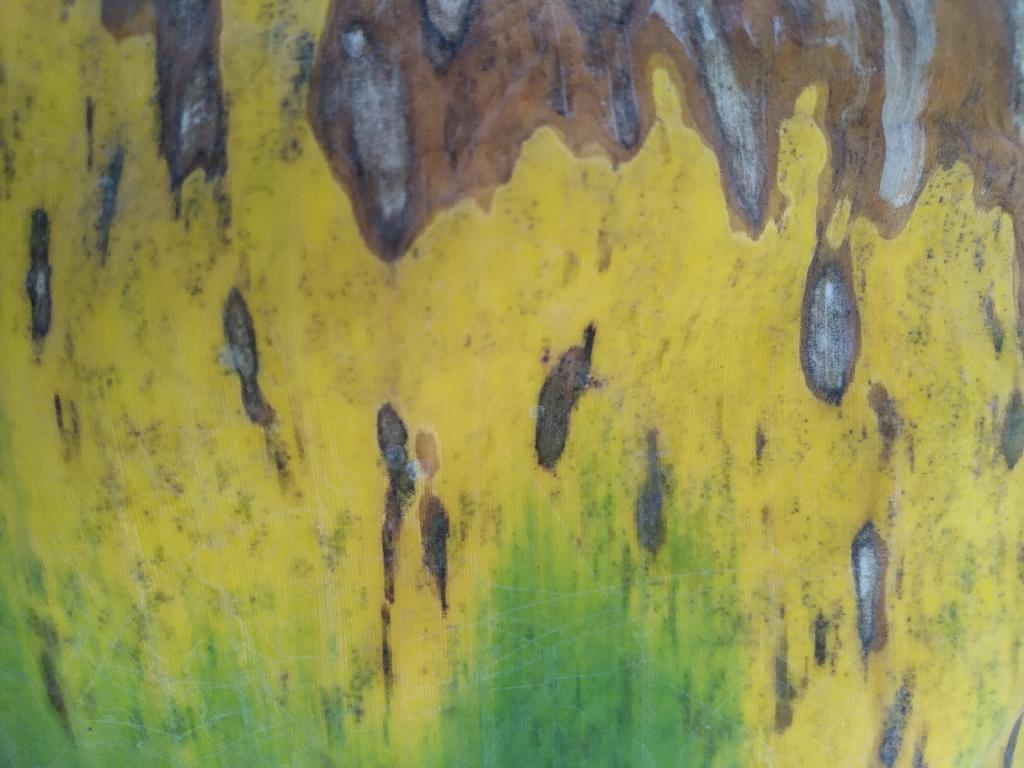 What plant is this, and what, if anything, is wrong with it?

banana, black sigatoka
